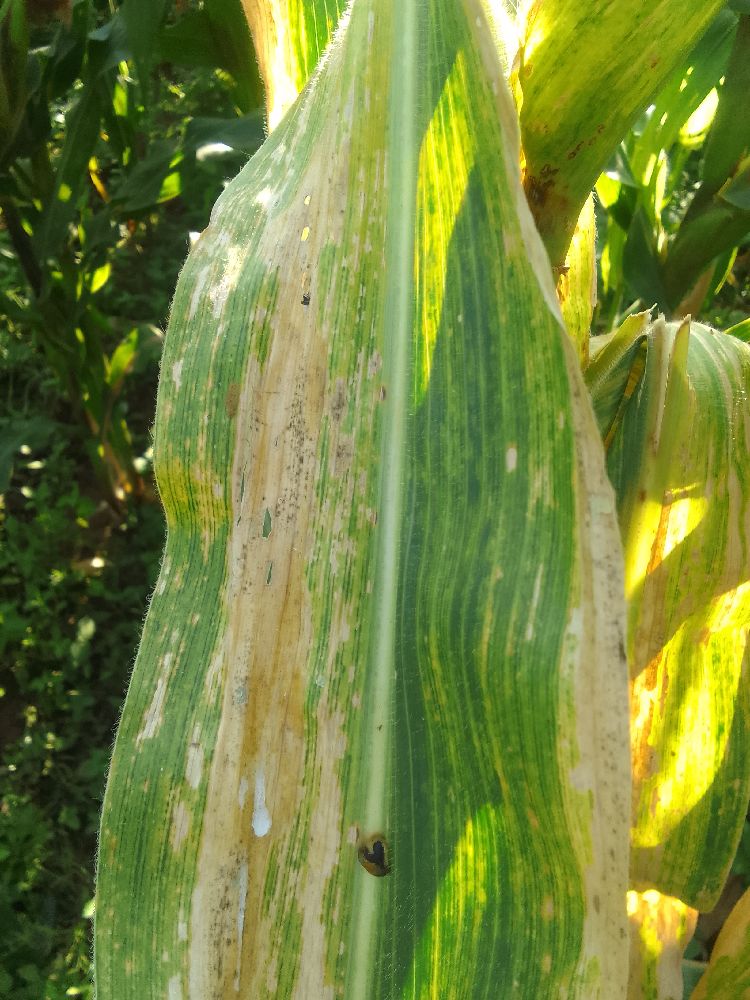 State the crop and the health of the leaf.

maize, maize lethal necrosis
